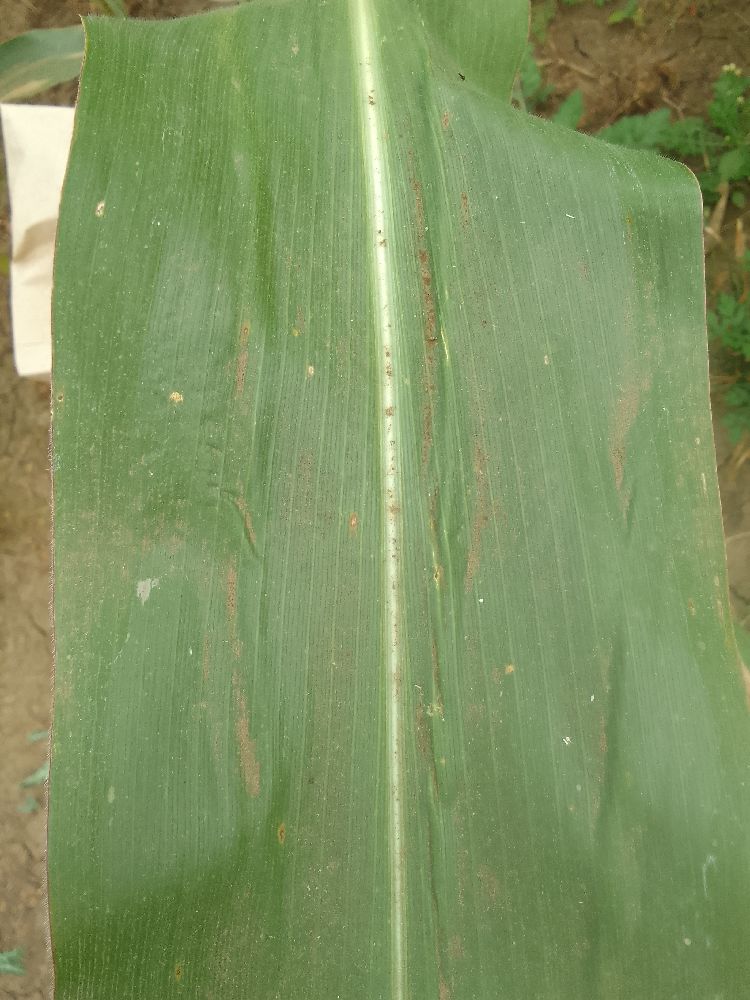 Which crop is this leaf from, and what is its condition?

maize, healthy
